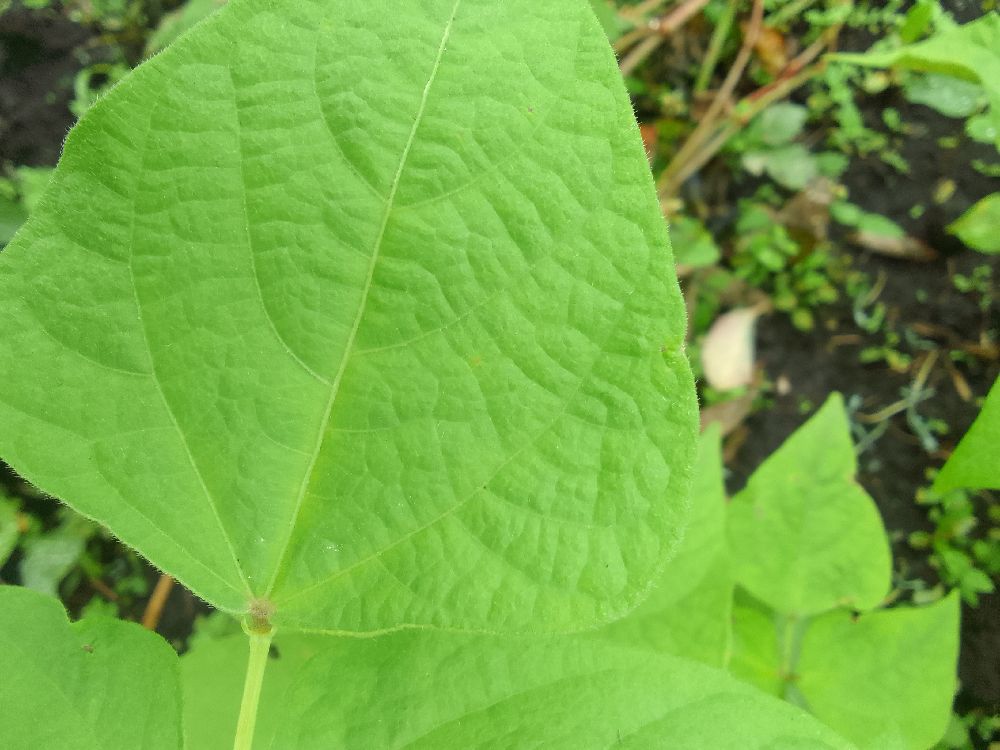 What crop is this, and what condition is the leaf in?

common bean, healthy
